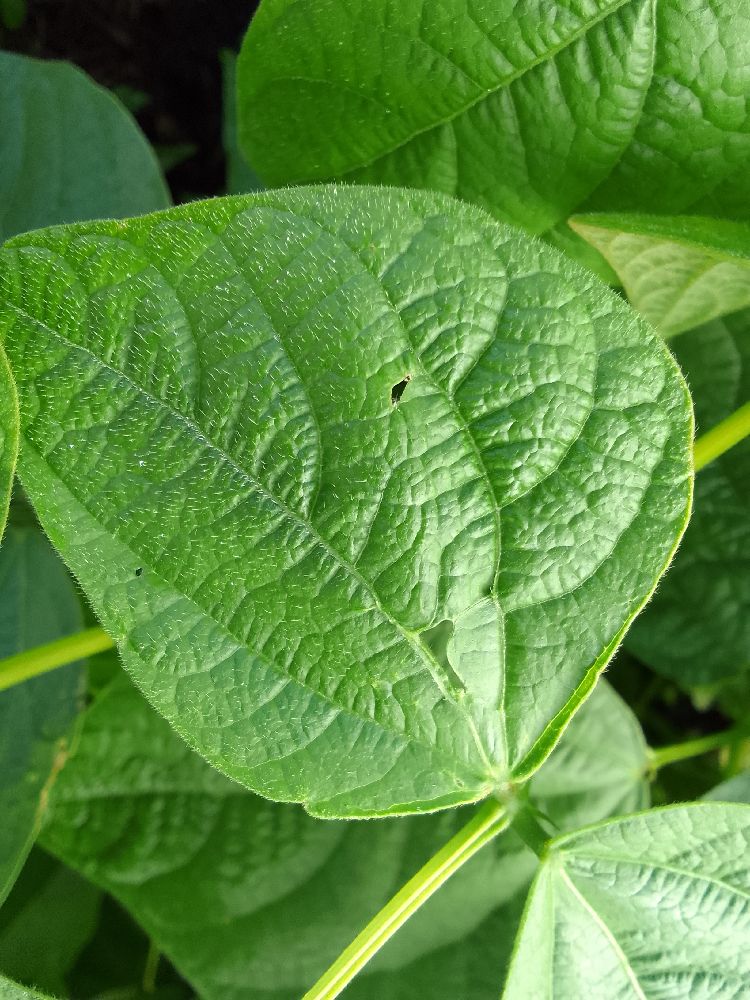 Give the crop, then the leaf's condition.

common bean, healthy
